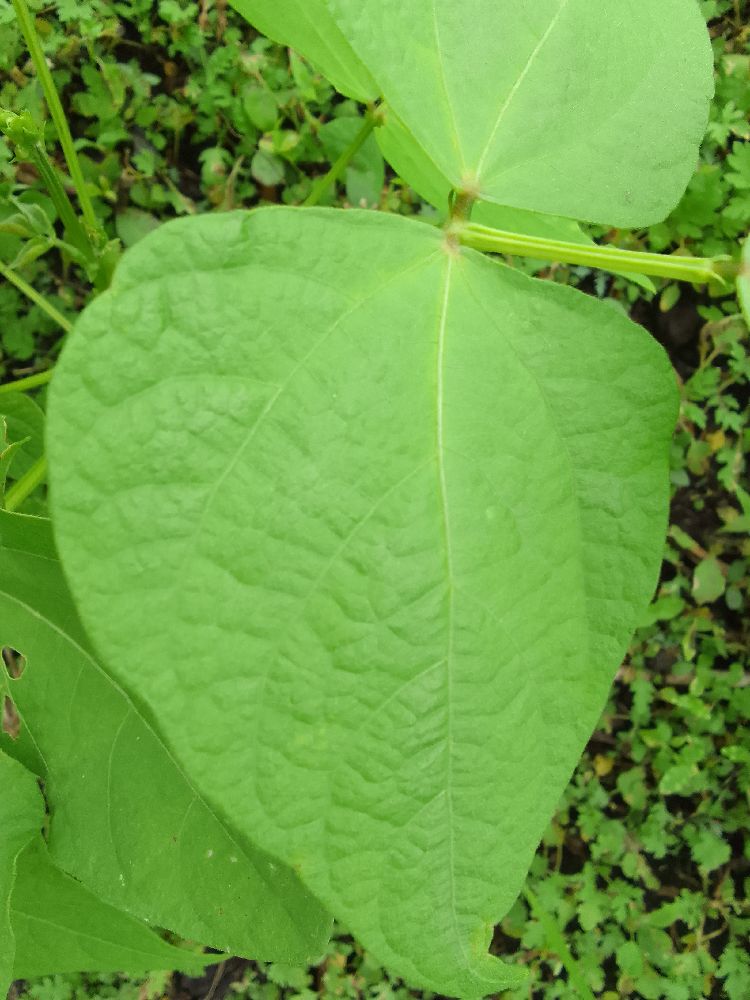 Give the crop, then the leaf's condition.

common bean, healthy
